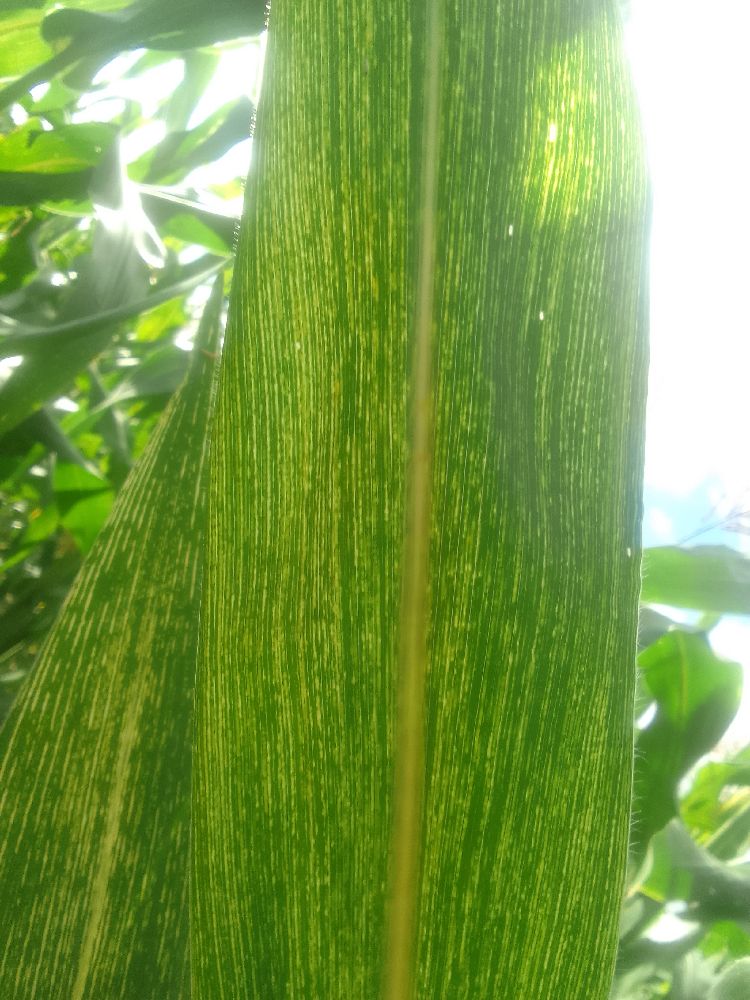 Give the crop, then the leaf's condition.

maize, maize streak virus
